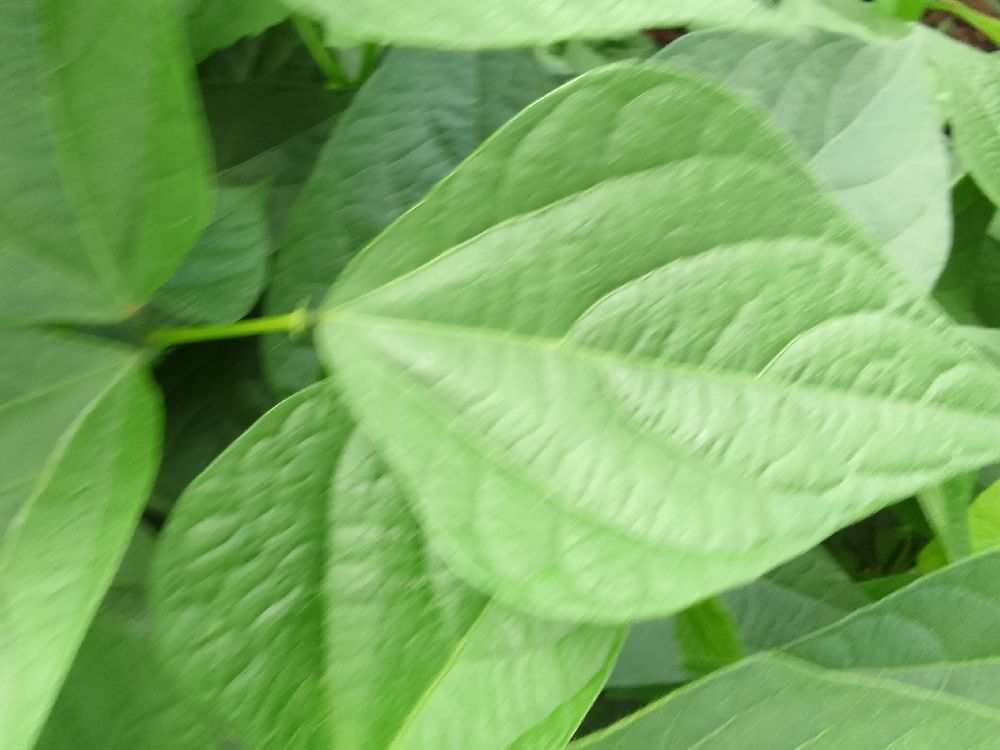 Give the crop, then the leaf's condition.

common bean, healthy
